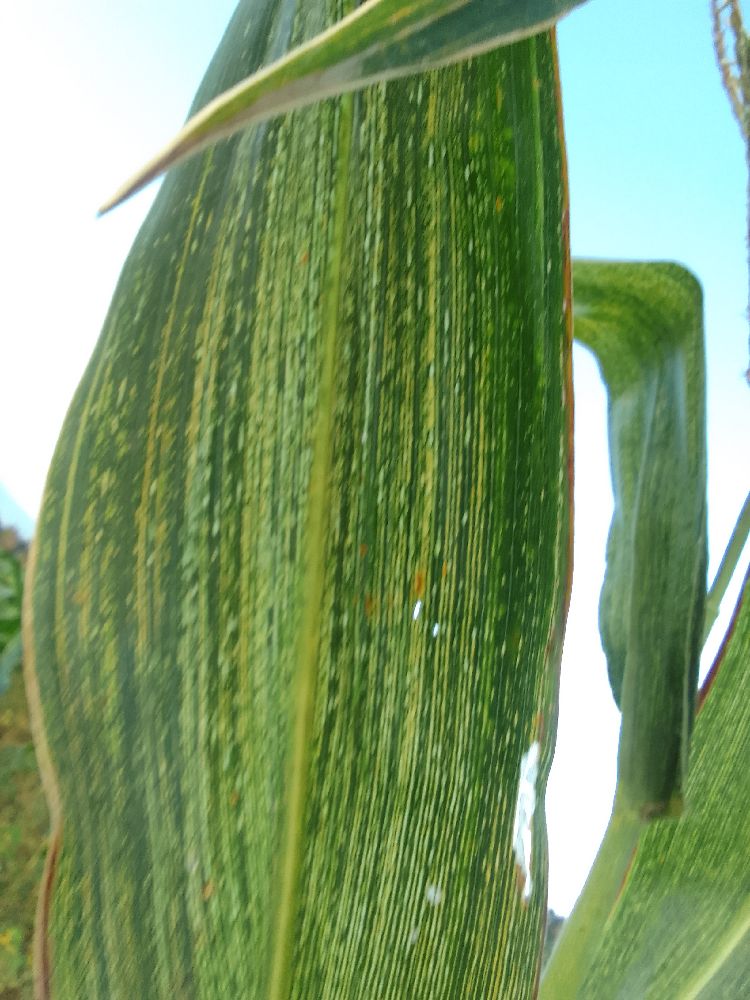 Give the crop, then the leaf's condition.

maize, maize streak virus
